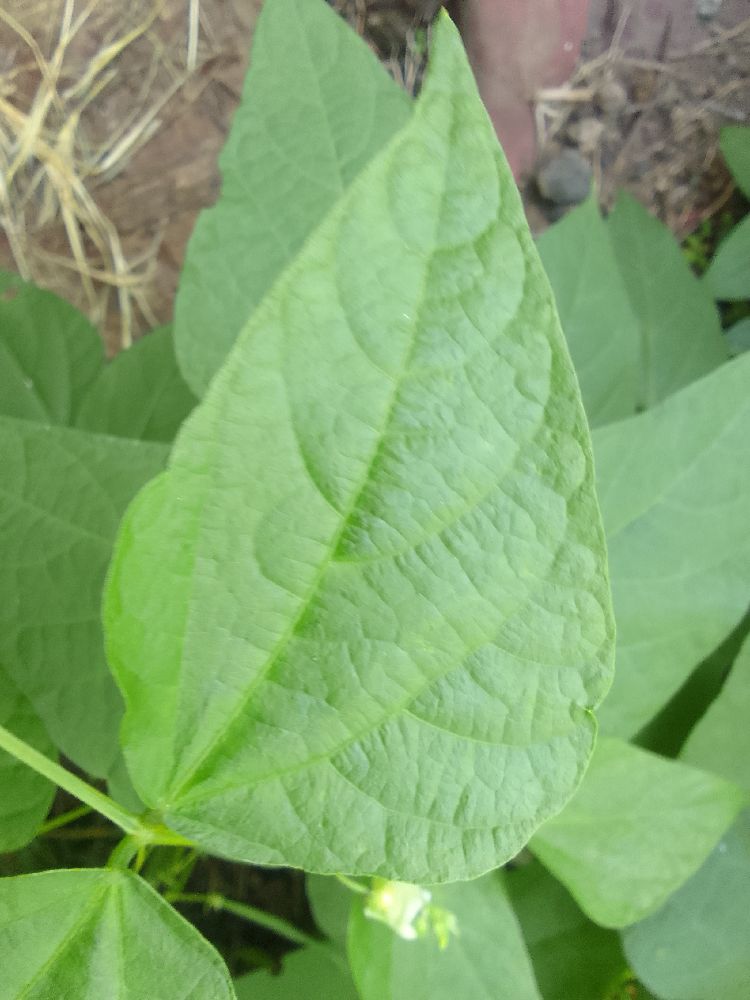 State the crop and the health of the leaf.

common bean, healthy
